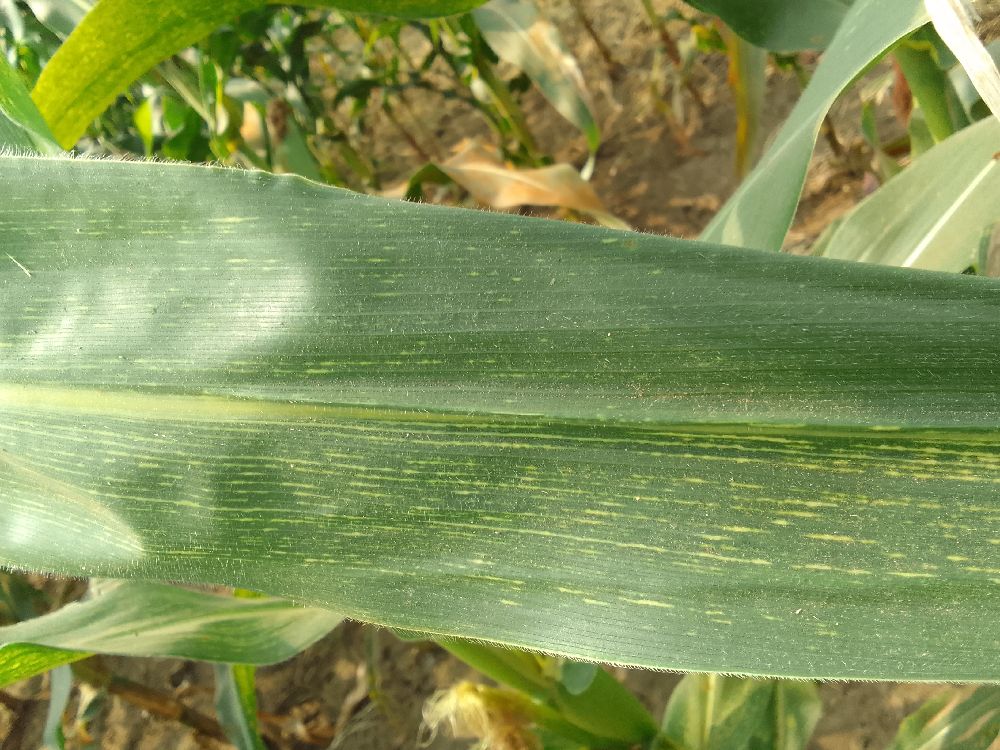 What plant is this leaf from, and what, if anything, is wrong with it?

maize, maize streak virus
